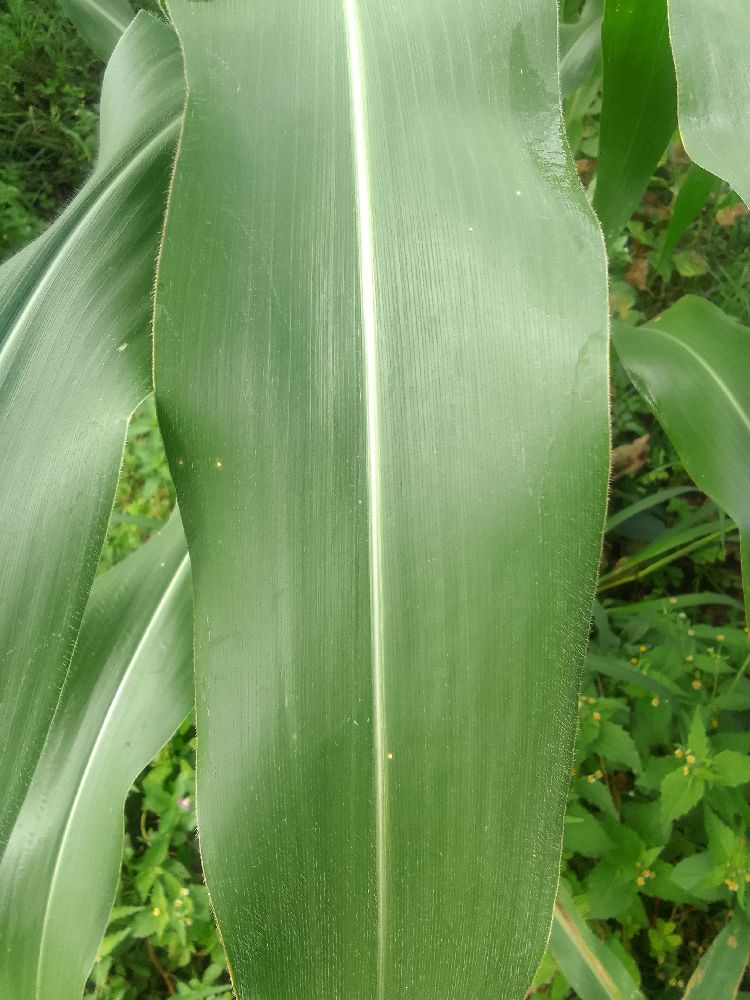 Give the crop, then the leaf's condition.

maize, healthy
